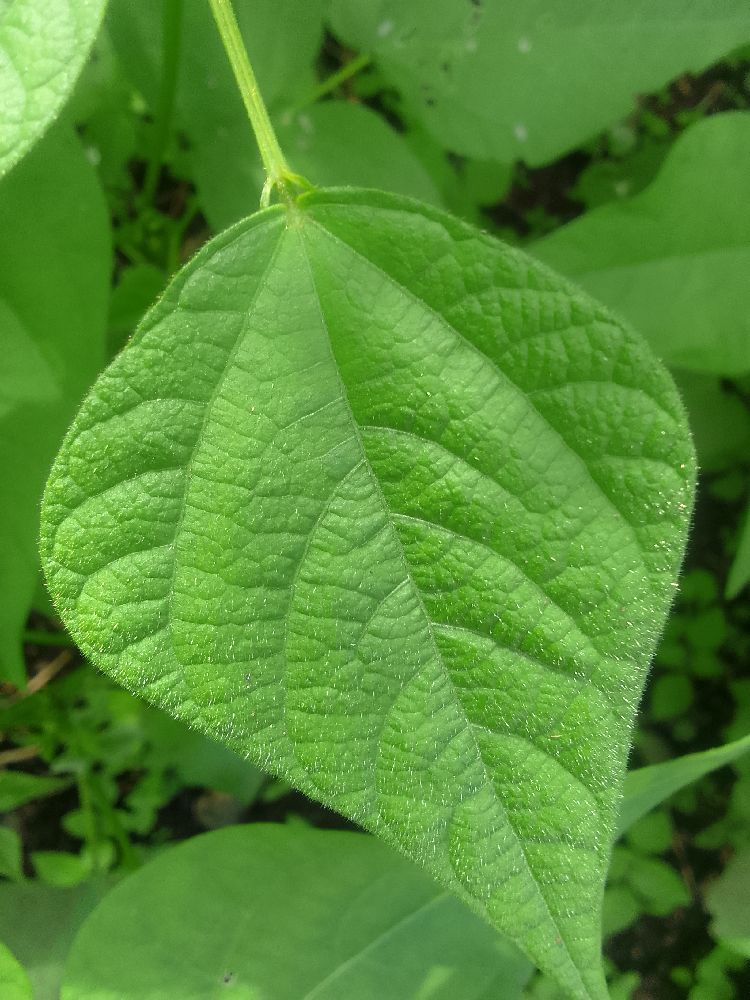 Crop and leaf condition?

common bean, healthy
